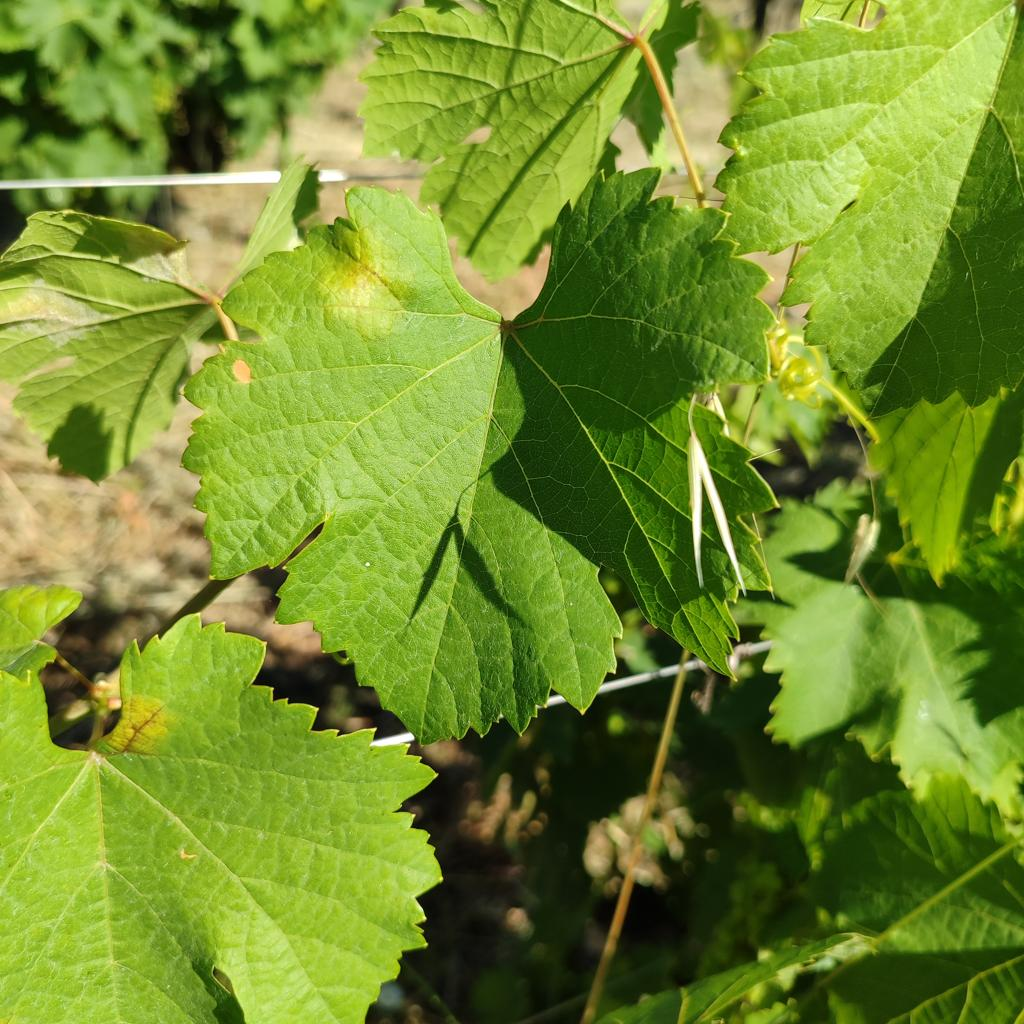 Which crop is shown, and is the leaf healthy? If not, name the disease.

grapevine, downy mildew
